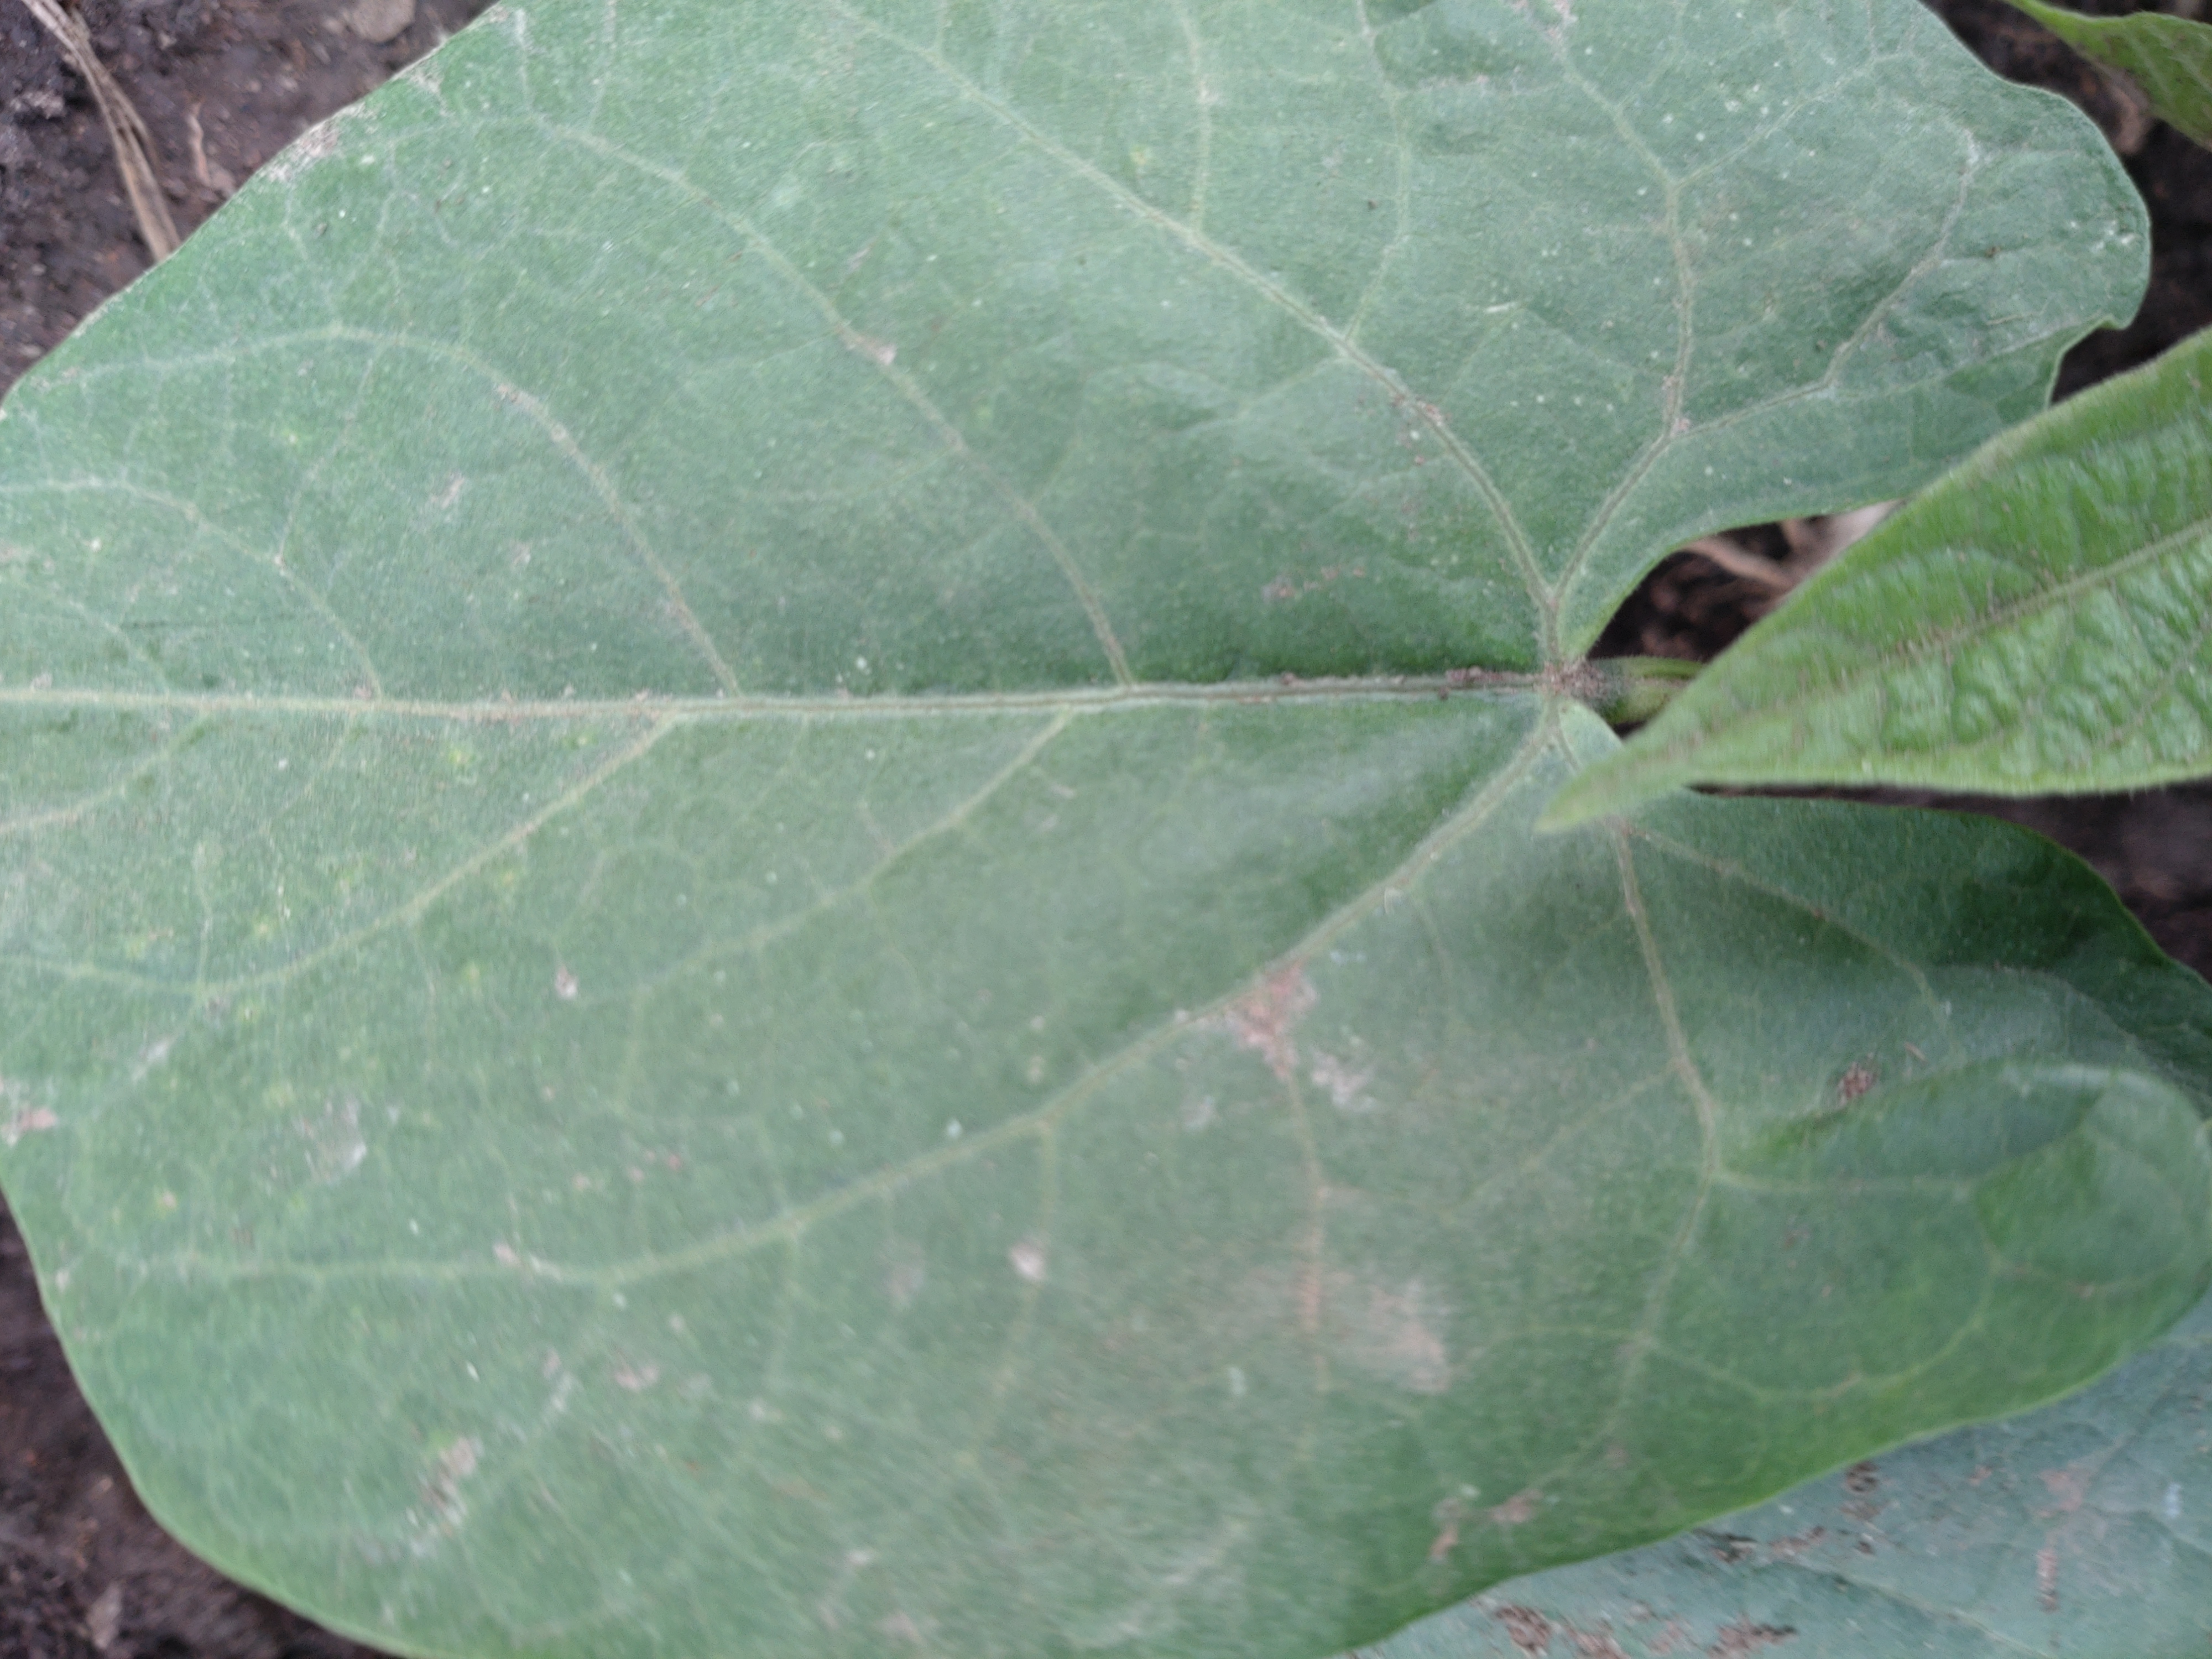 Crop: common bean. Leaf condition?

healthy
